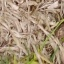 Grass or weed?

grass
